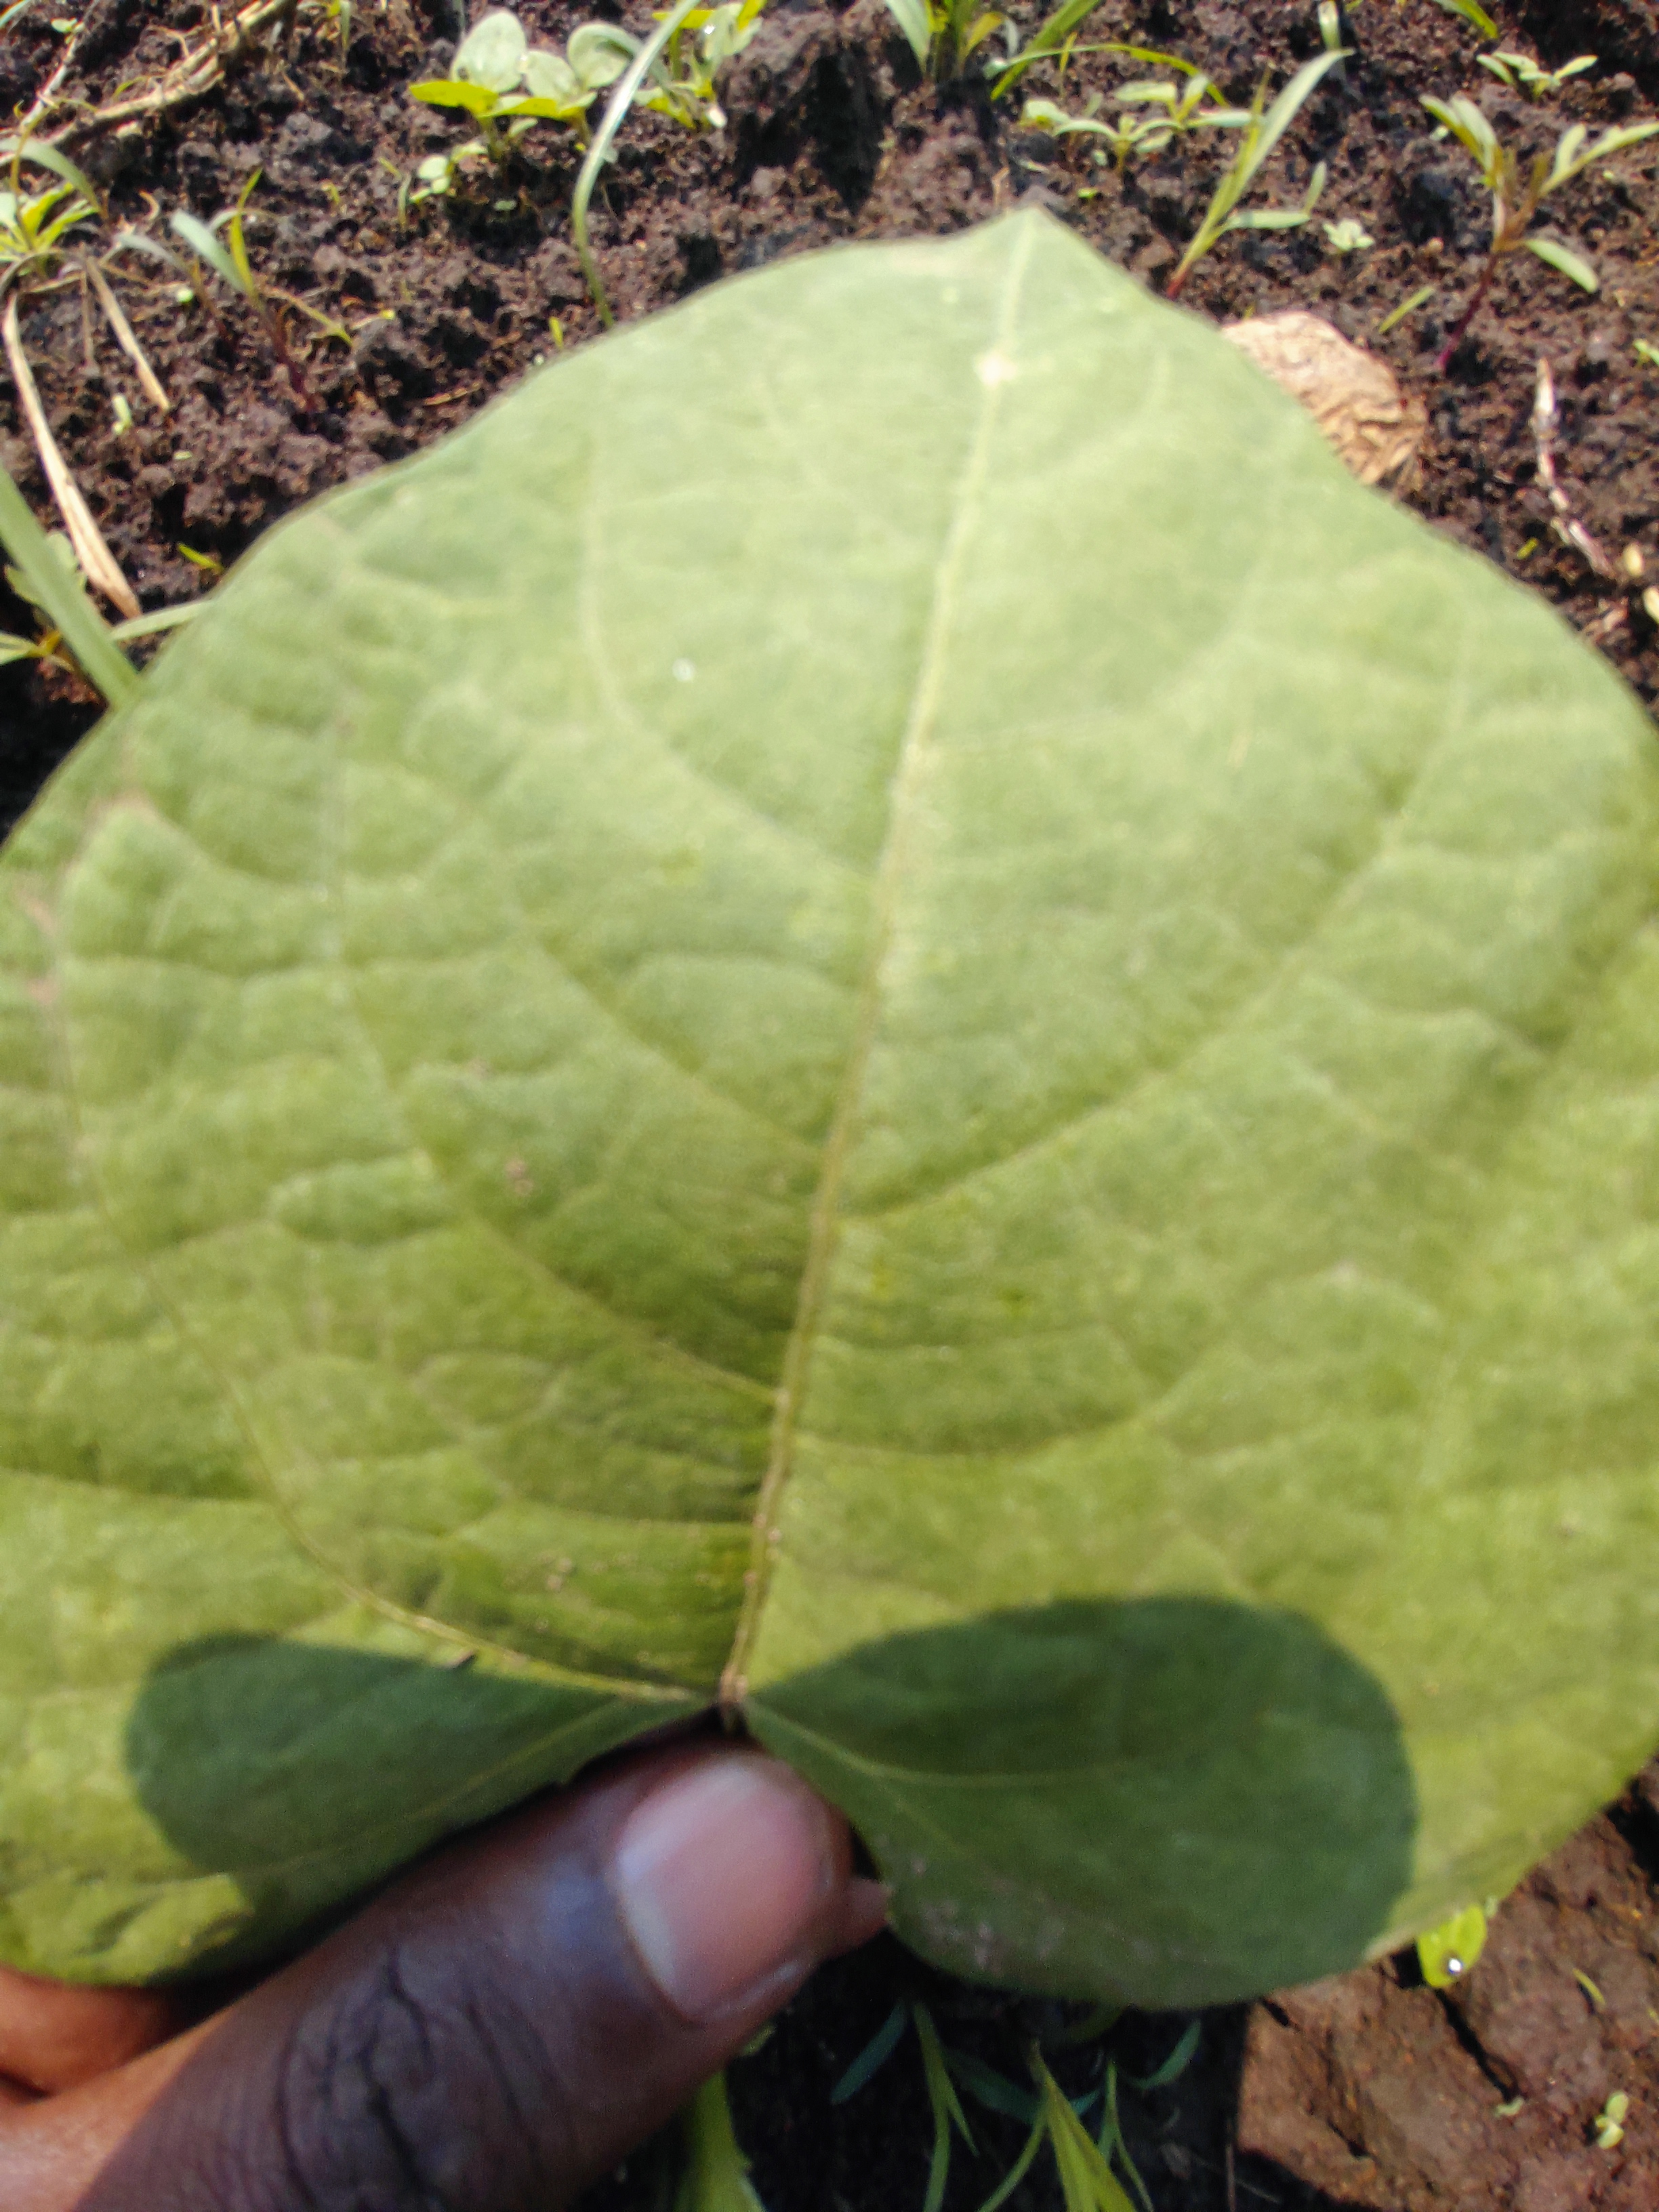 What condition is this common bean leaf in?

healthy
